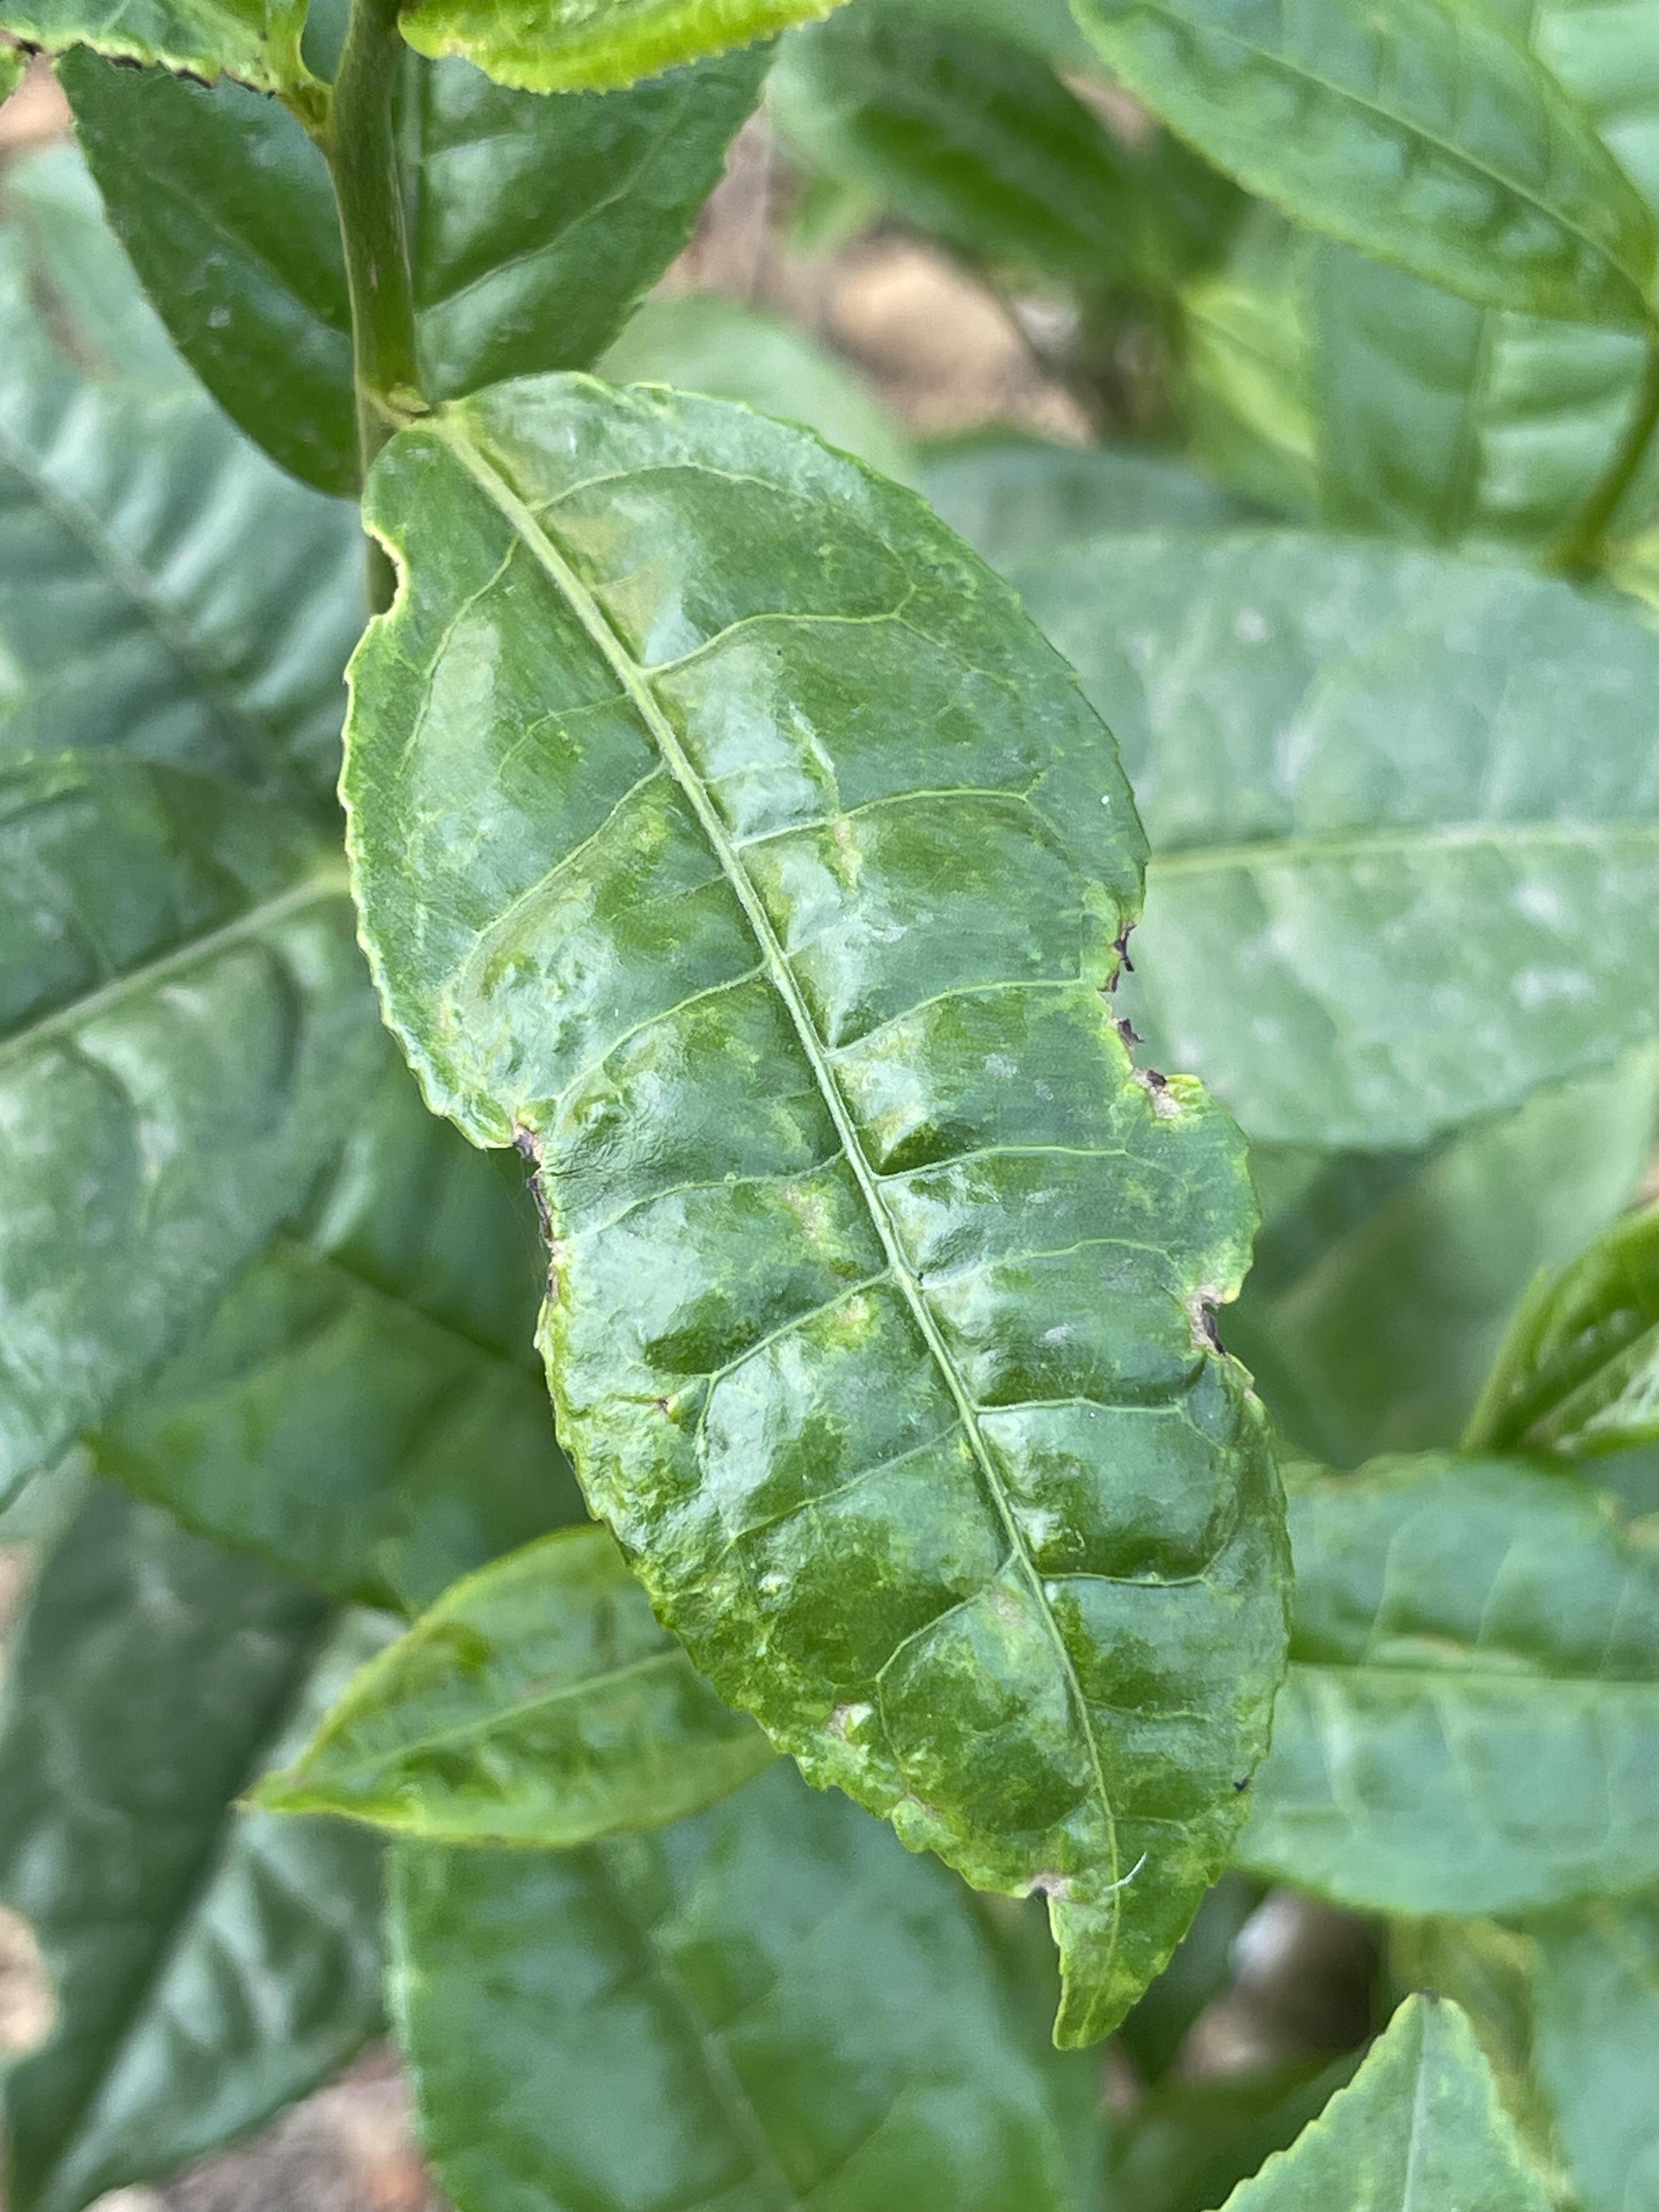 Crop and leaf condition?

tea, helopeltis
